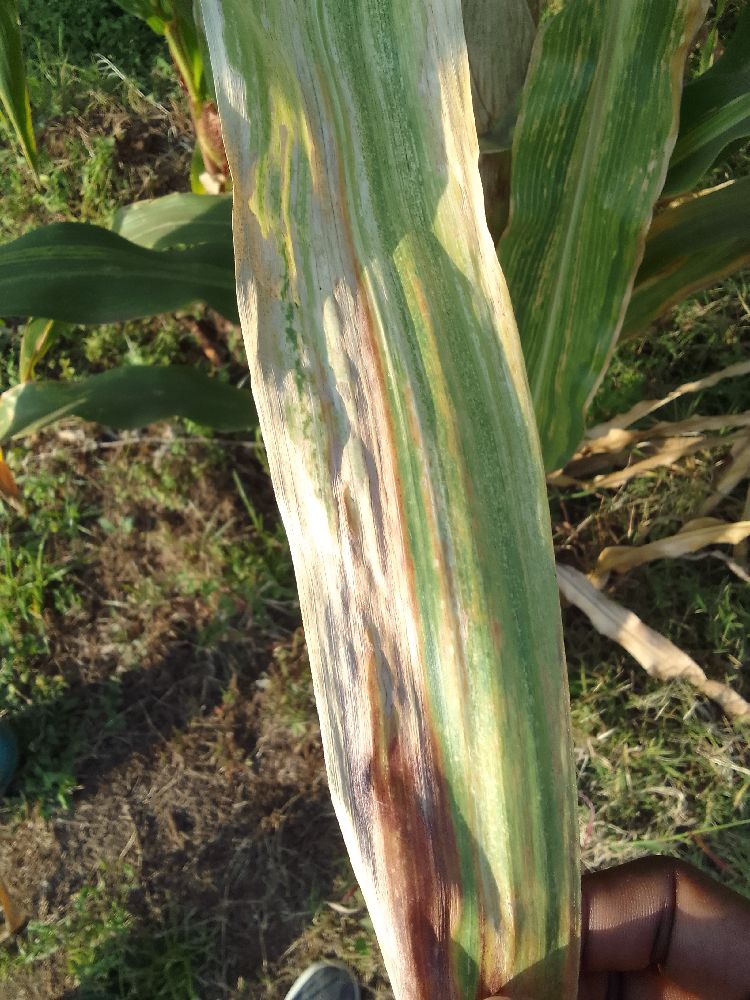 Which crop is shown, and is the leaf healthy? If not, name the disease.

maize, maize lethal necrosis
